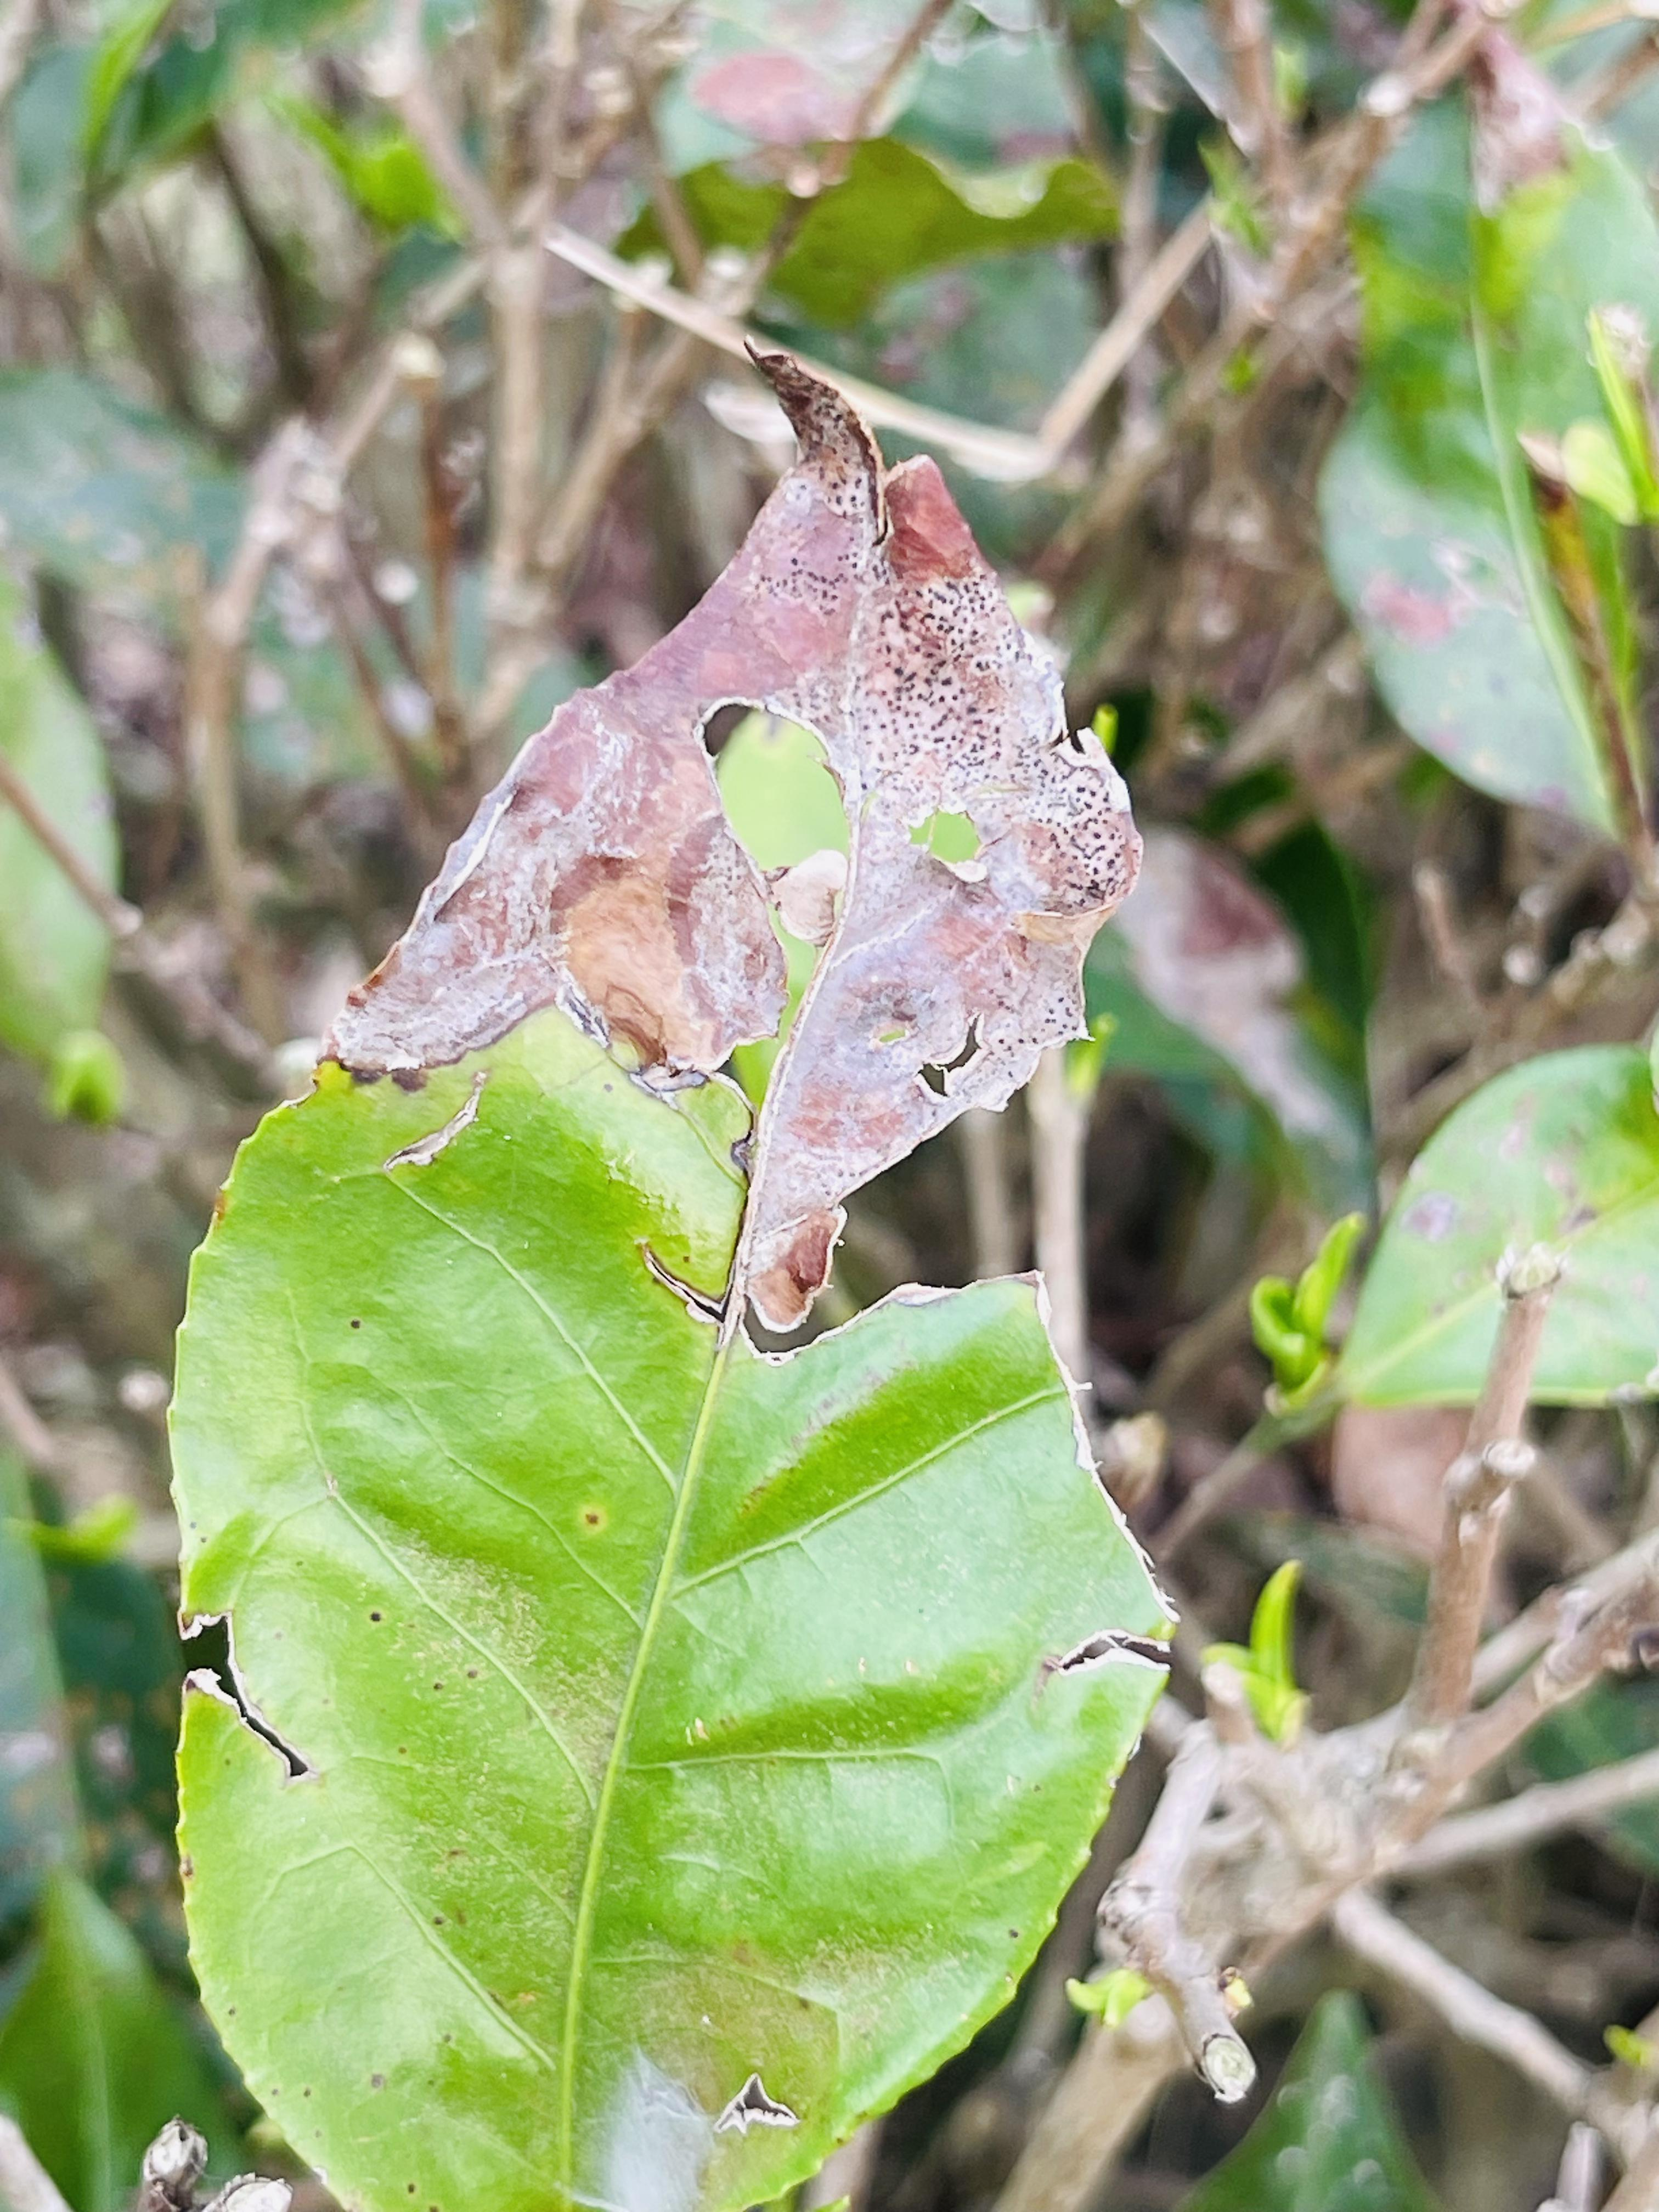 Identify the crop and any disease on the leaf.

tea, blight
